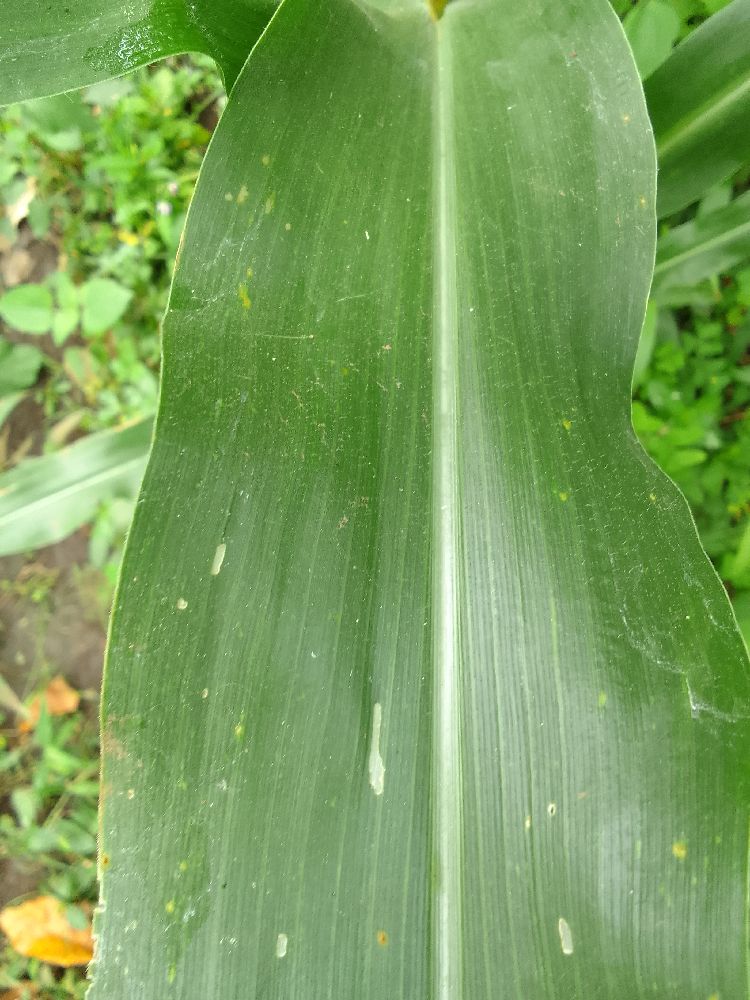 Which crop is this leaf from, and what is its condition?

maize, healthy
